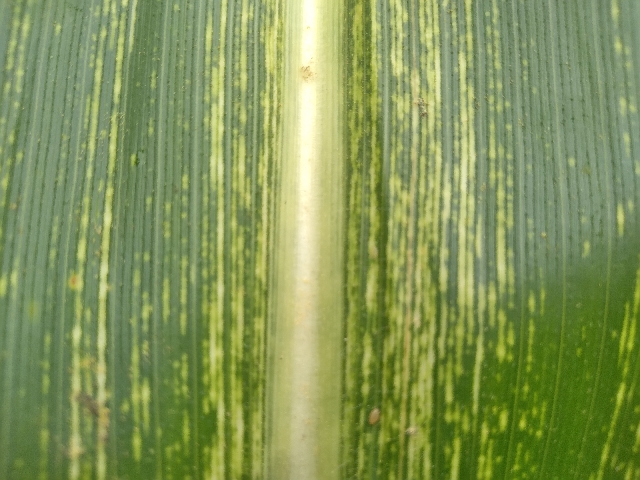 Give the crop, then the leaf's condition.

maize, maize streak virus
